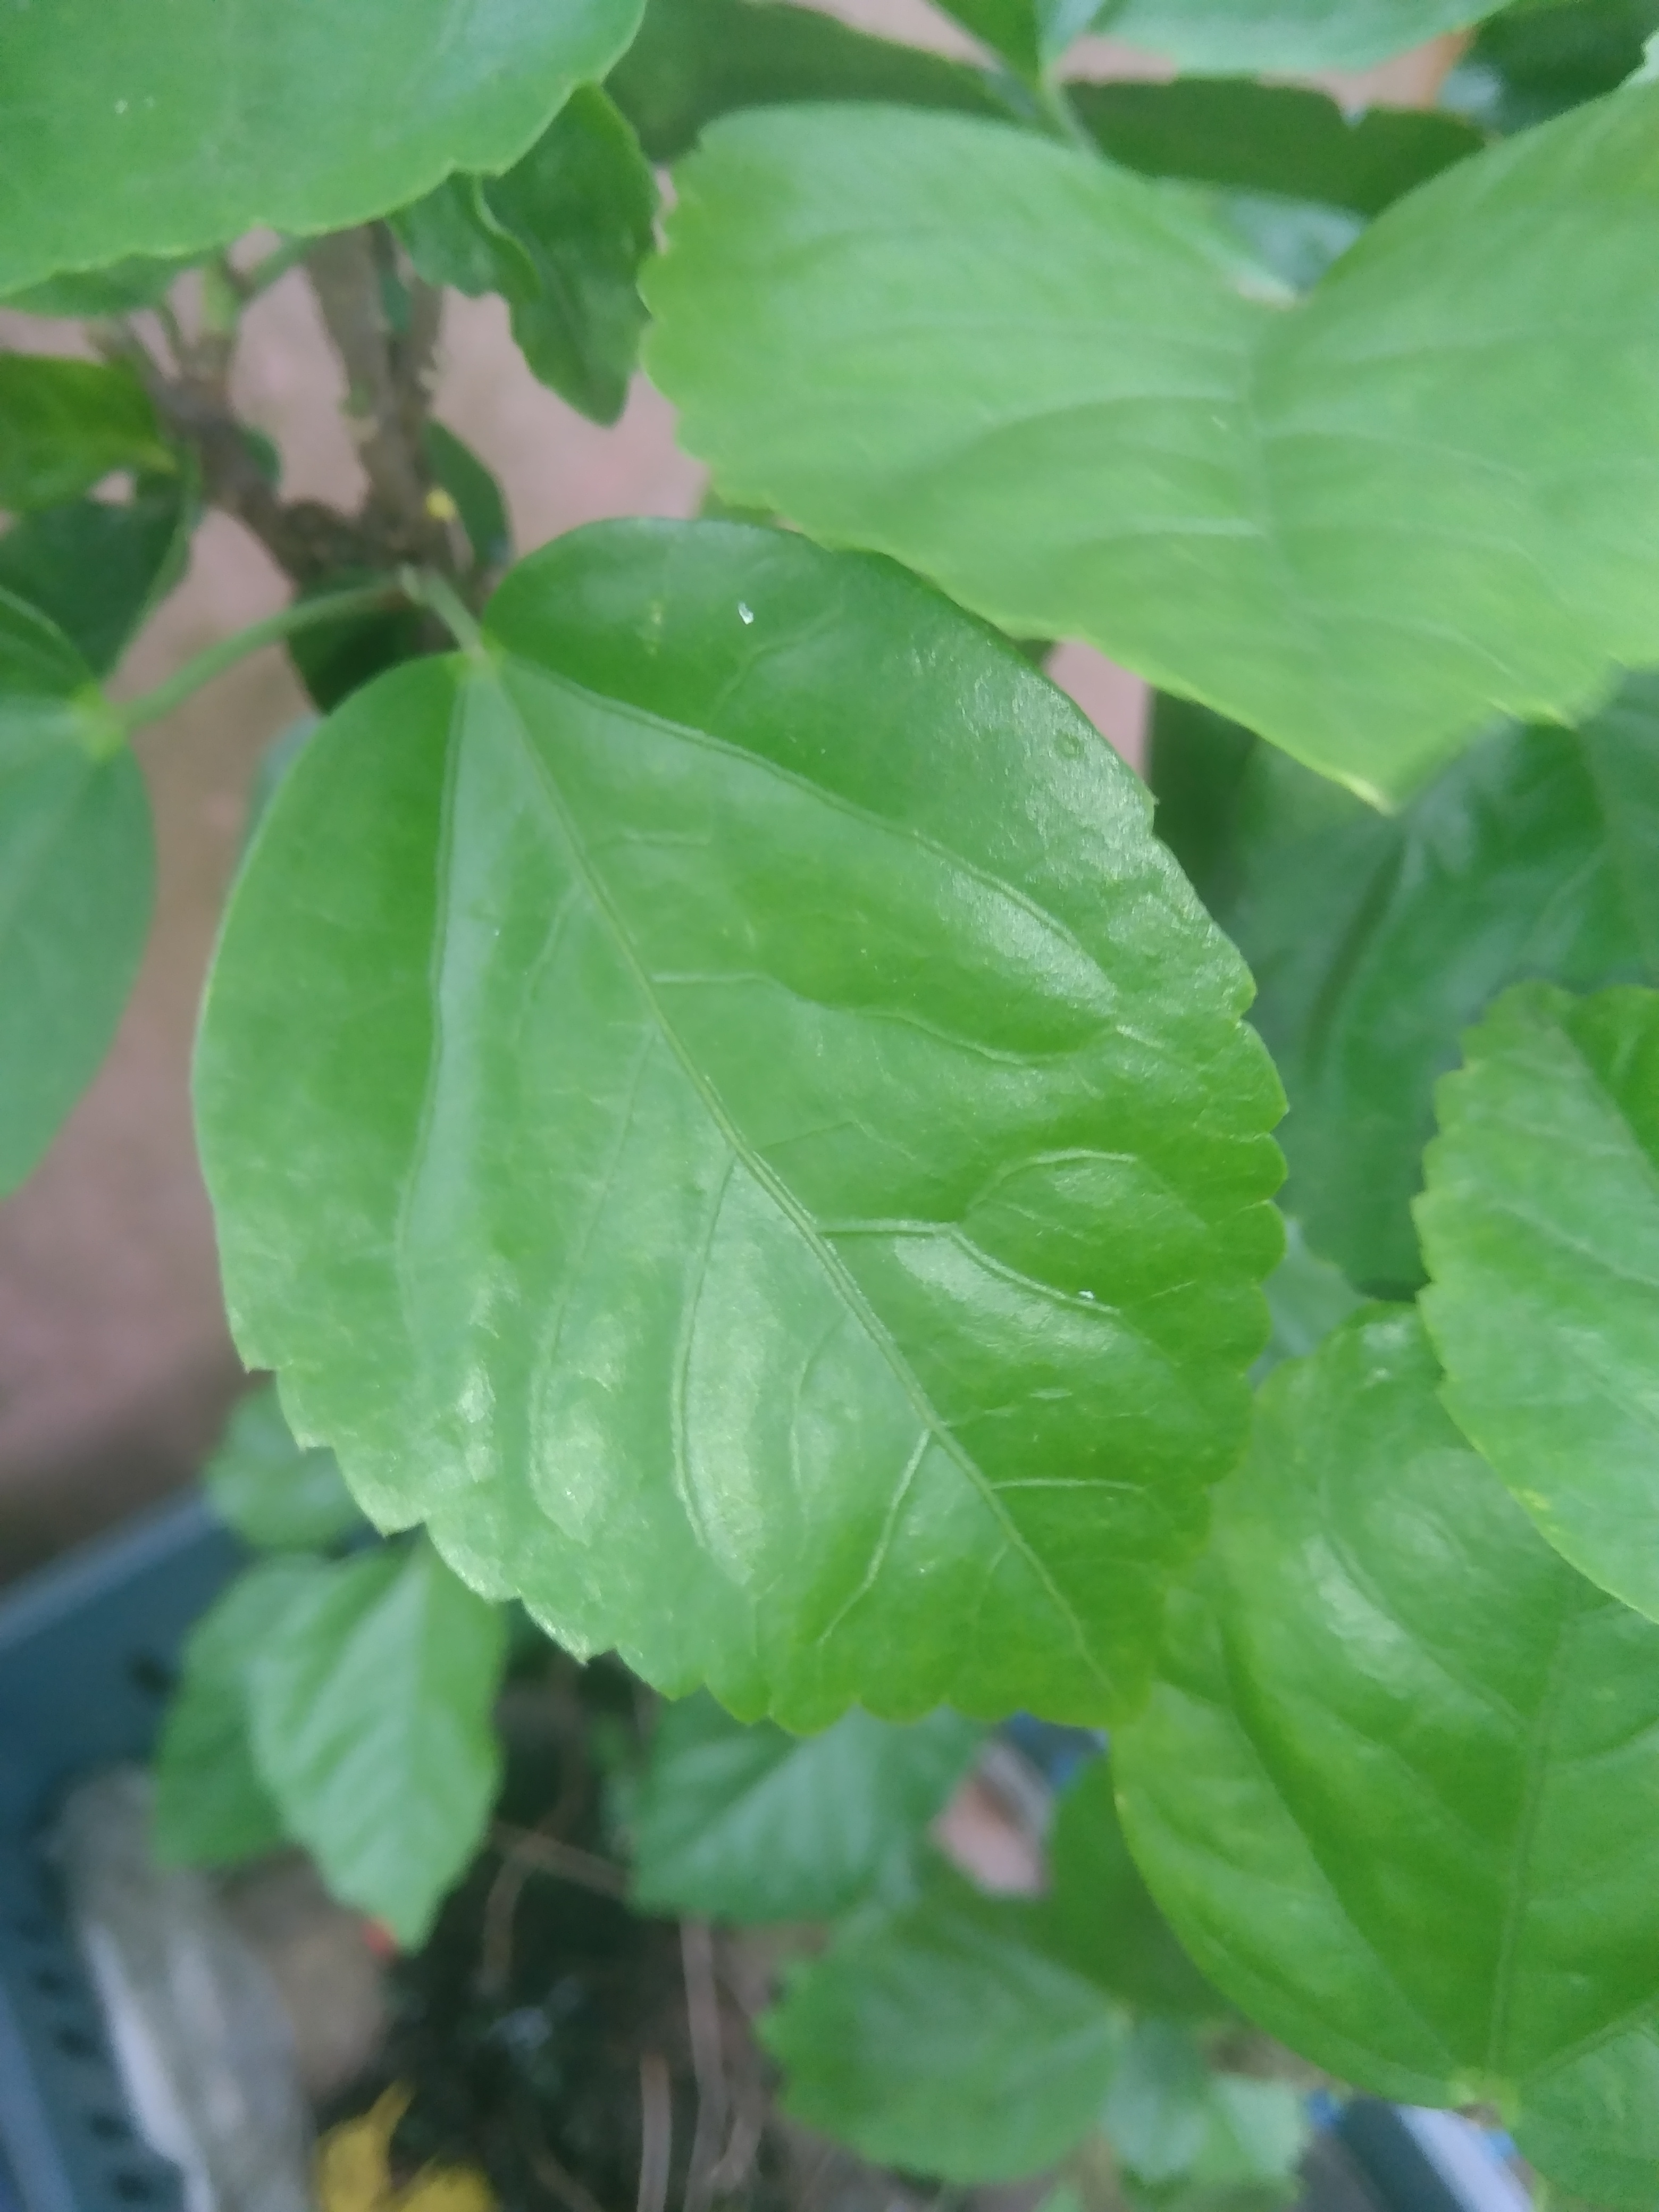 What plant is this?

hibiscus
